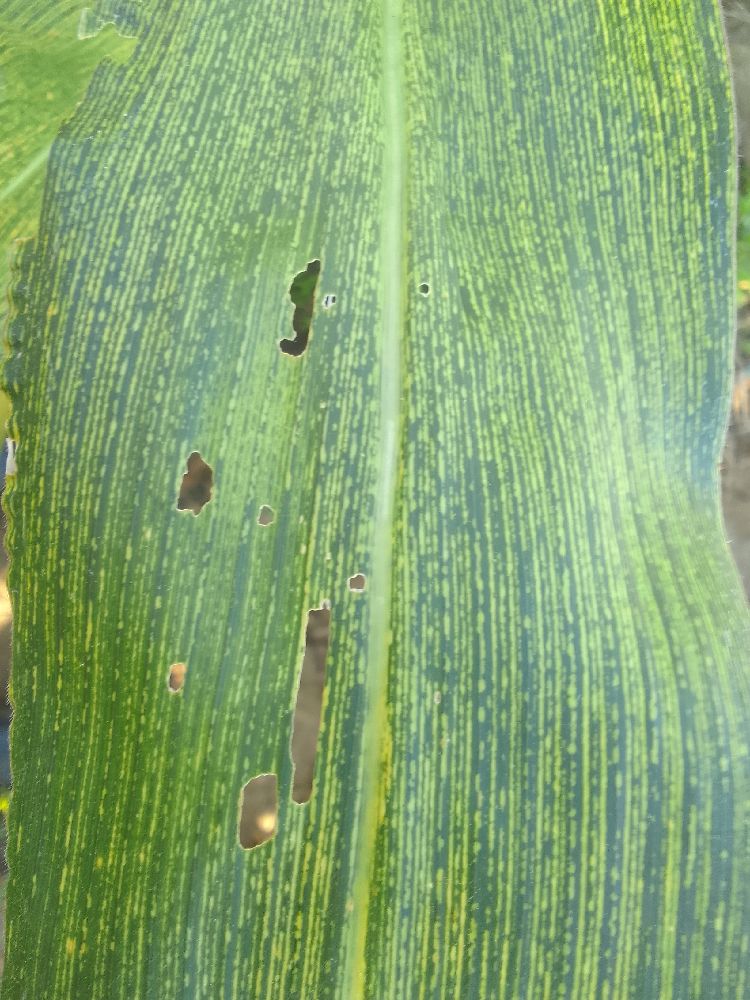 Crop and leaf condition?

maize, maize streak virus
